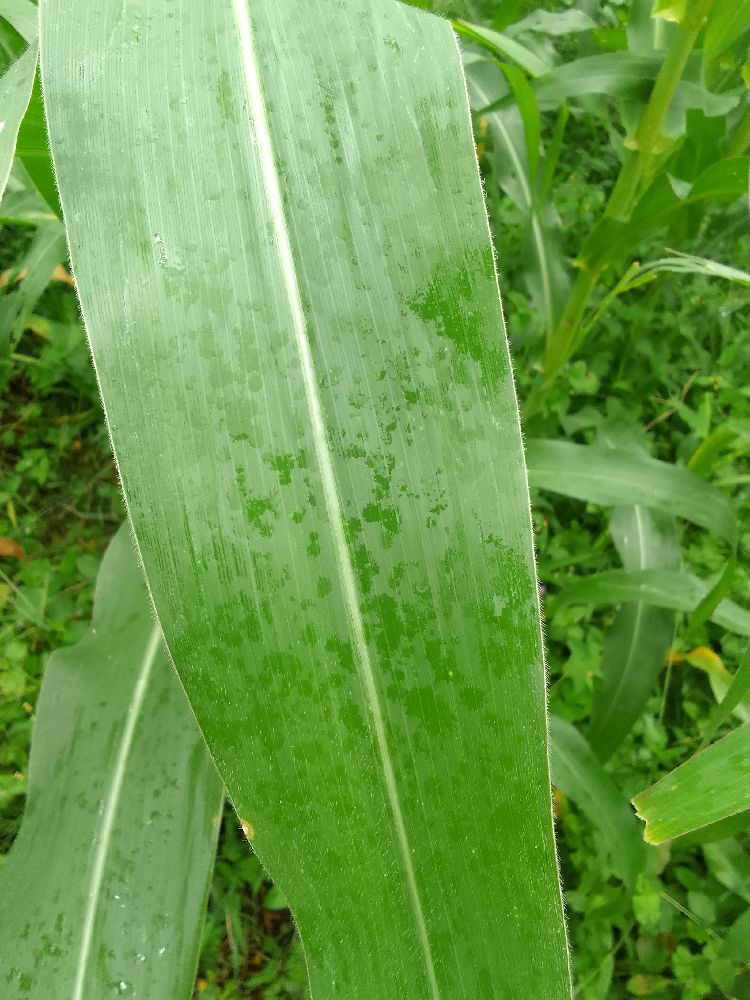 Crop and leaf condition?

maize, healthy
